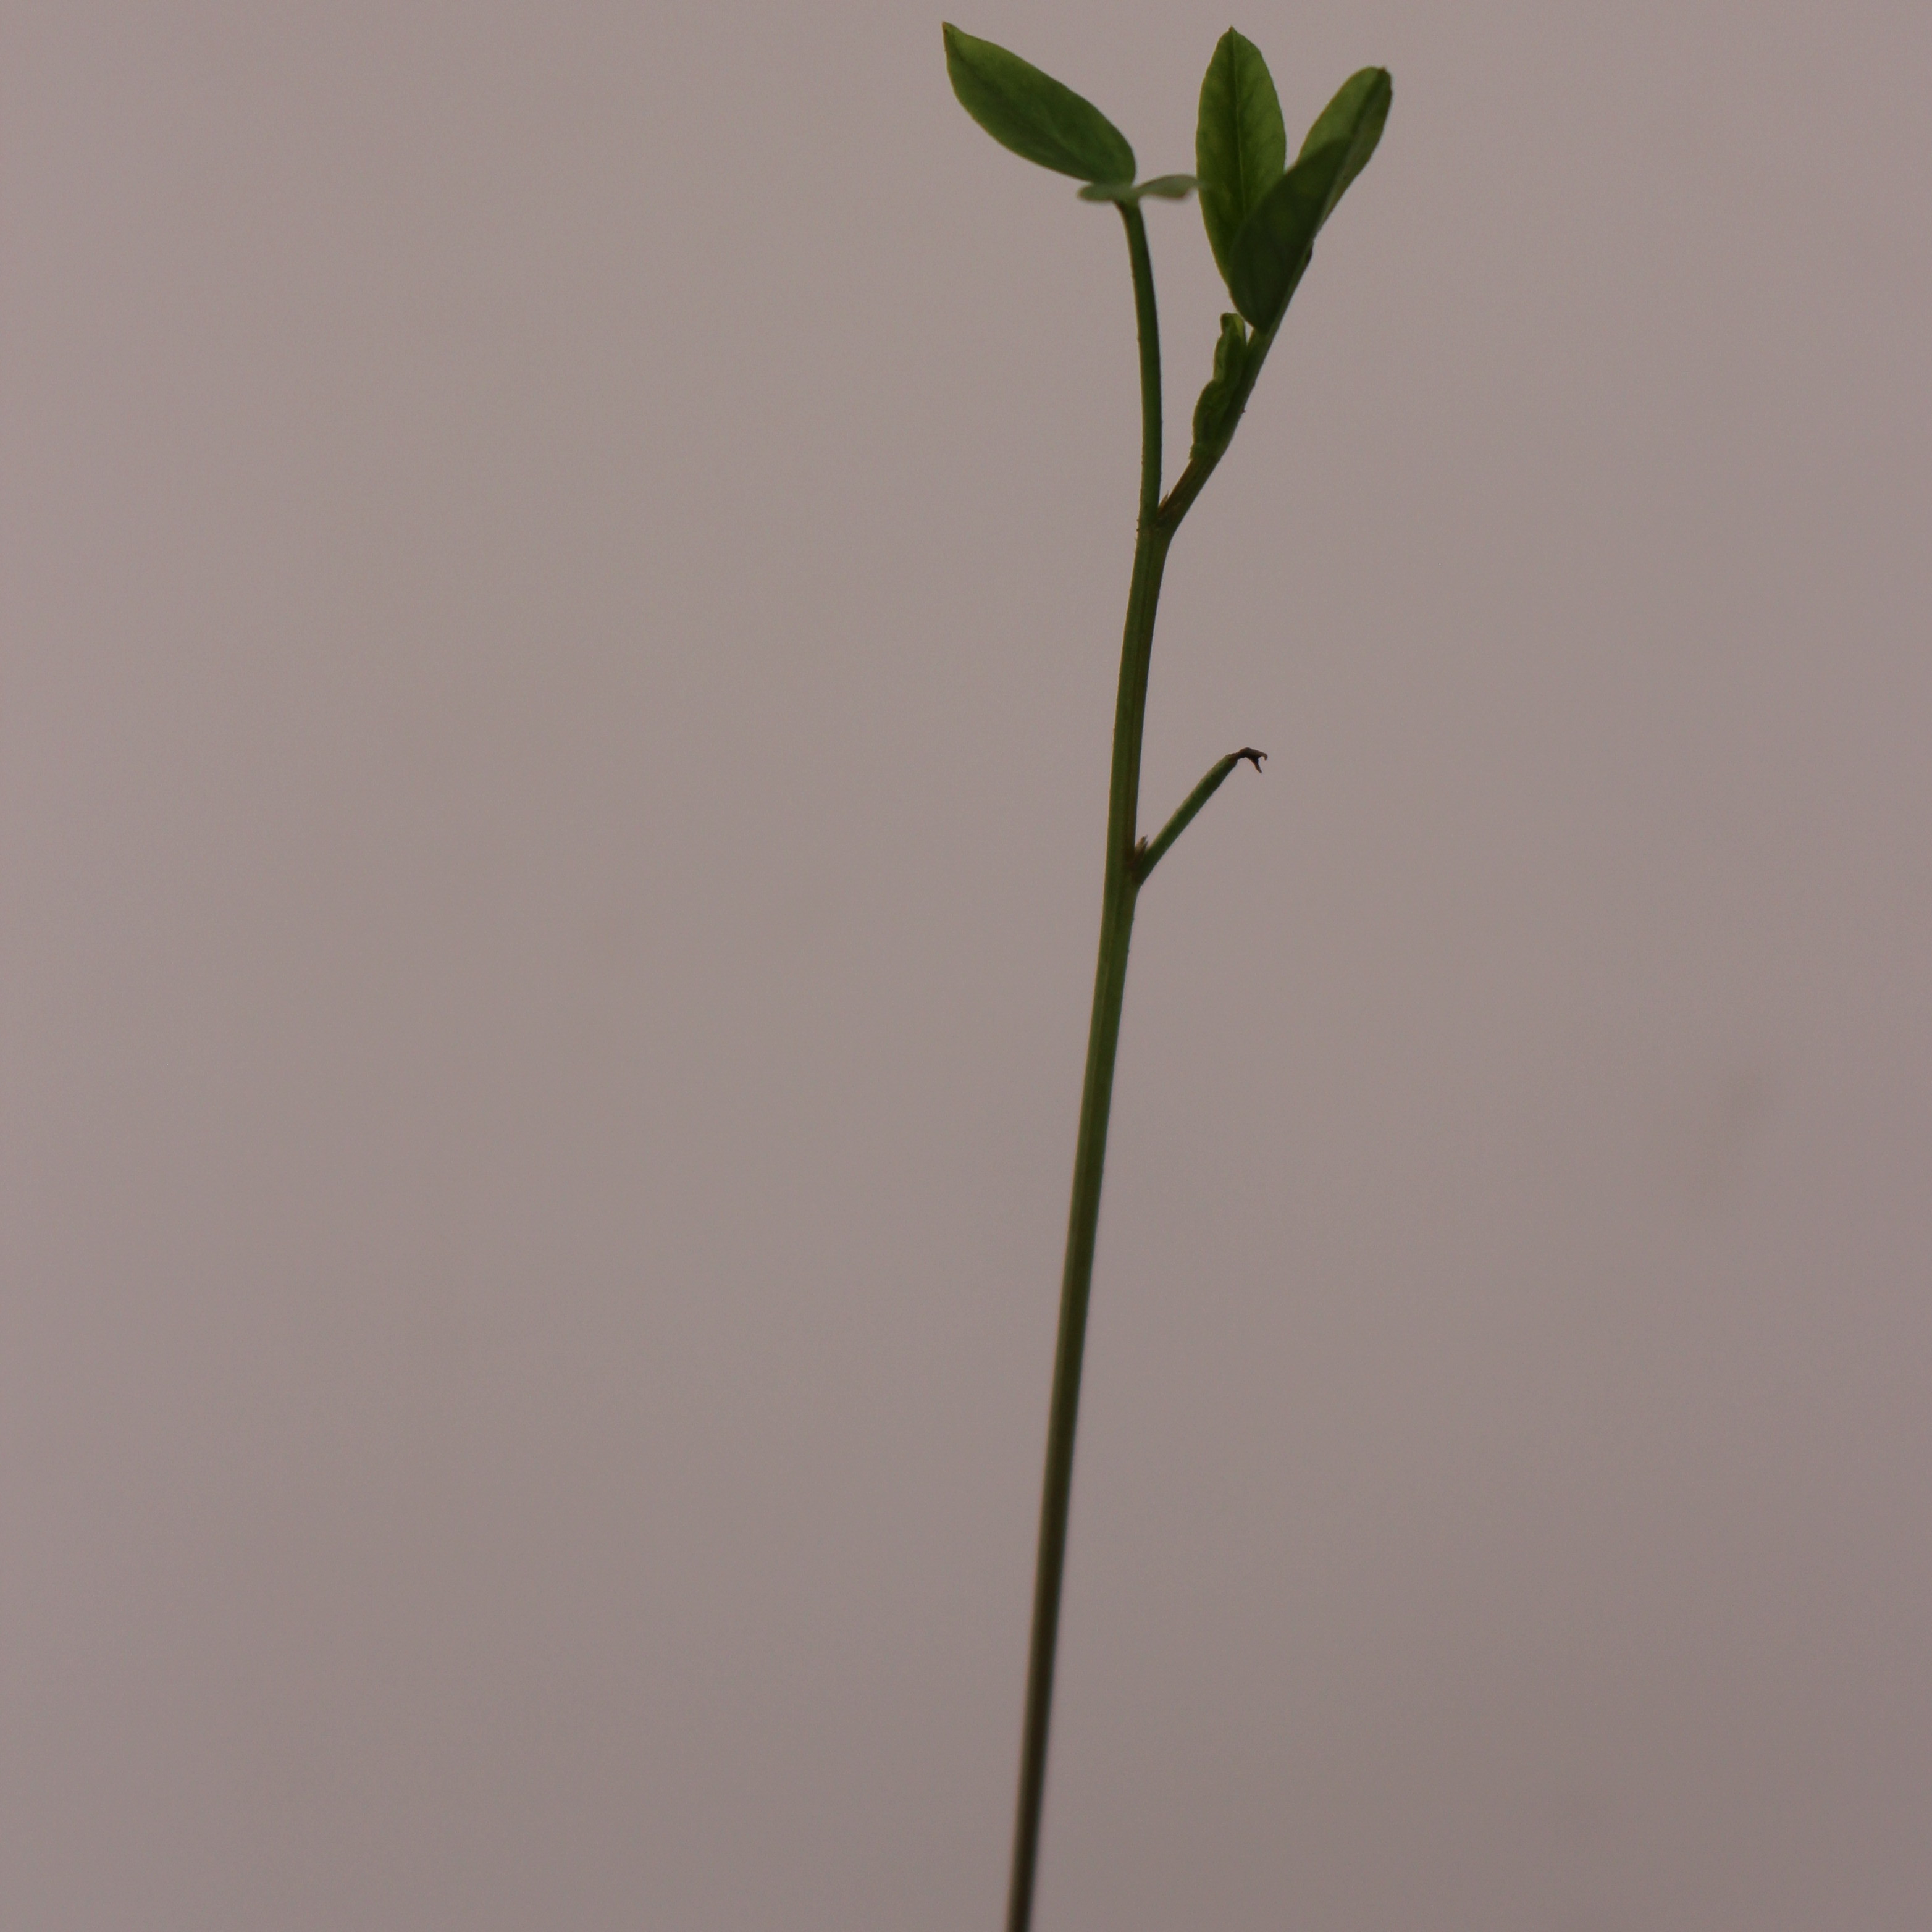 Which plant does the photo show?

Vicia sativa
